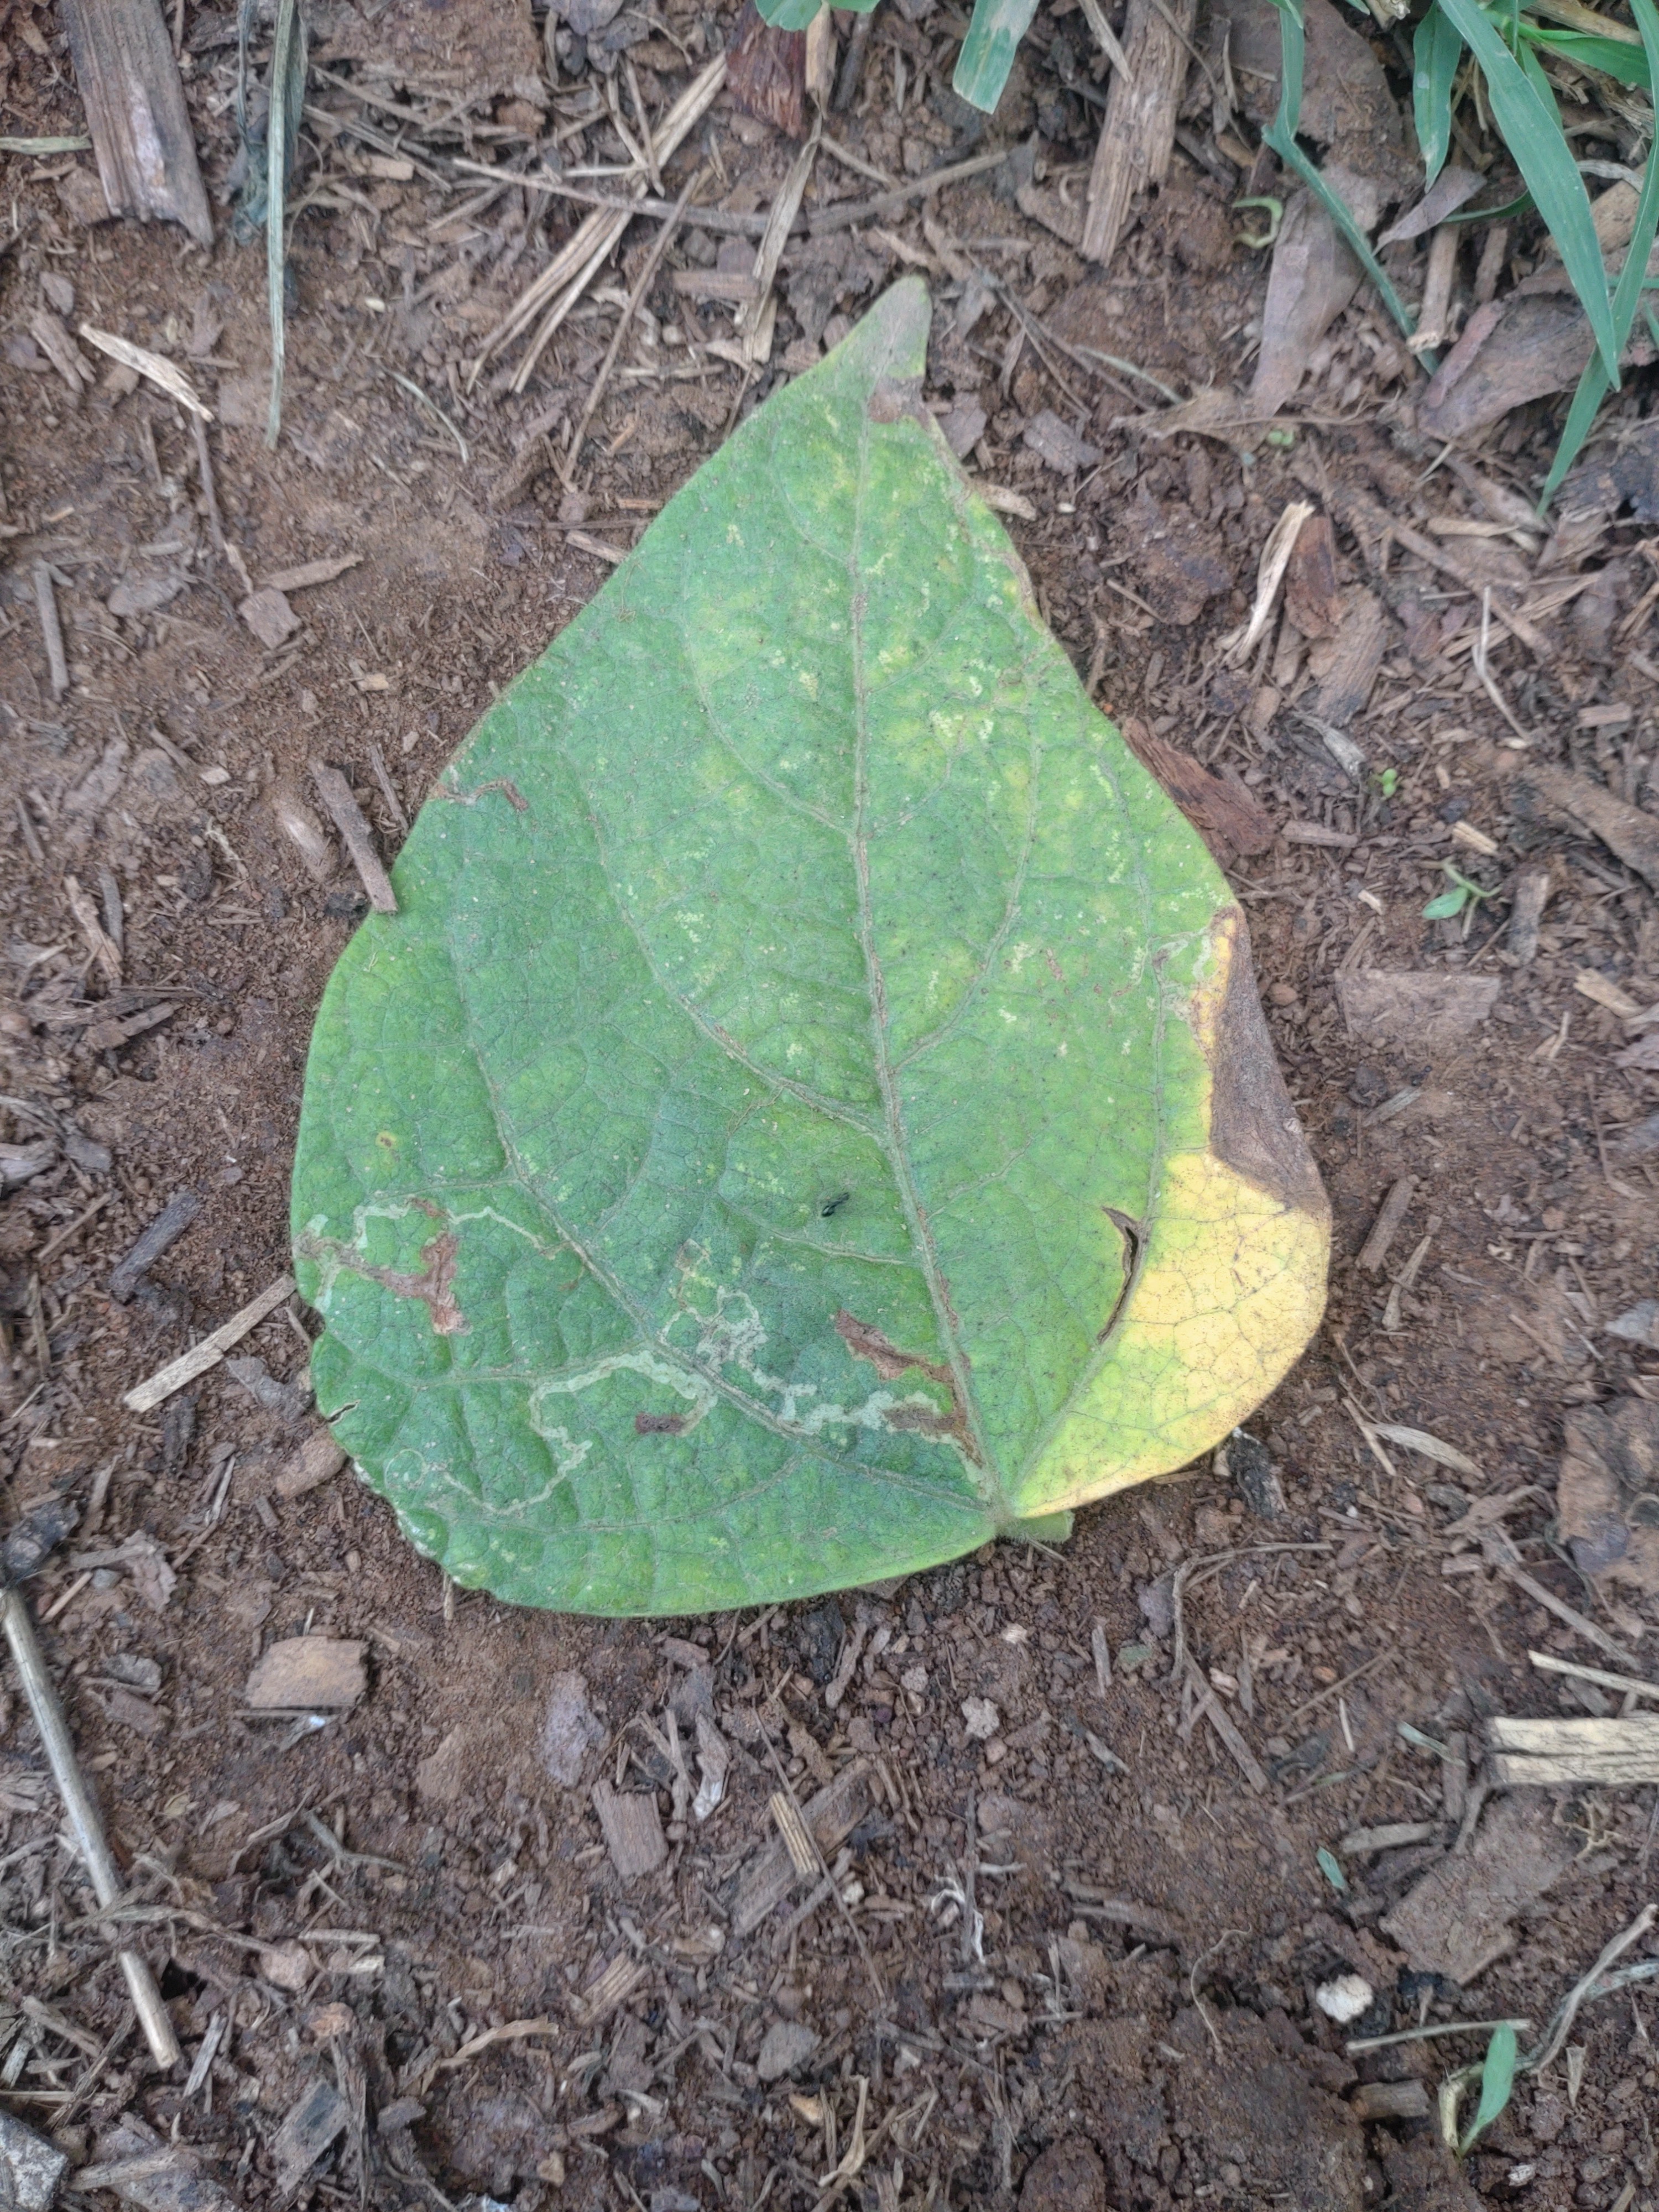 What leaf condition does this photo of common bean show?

rust
